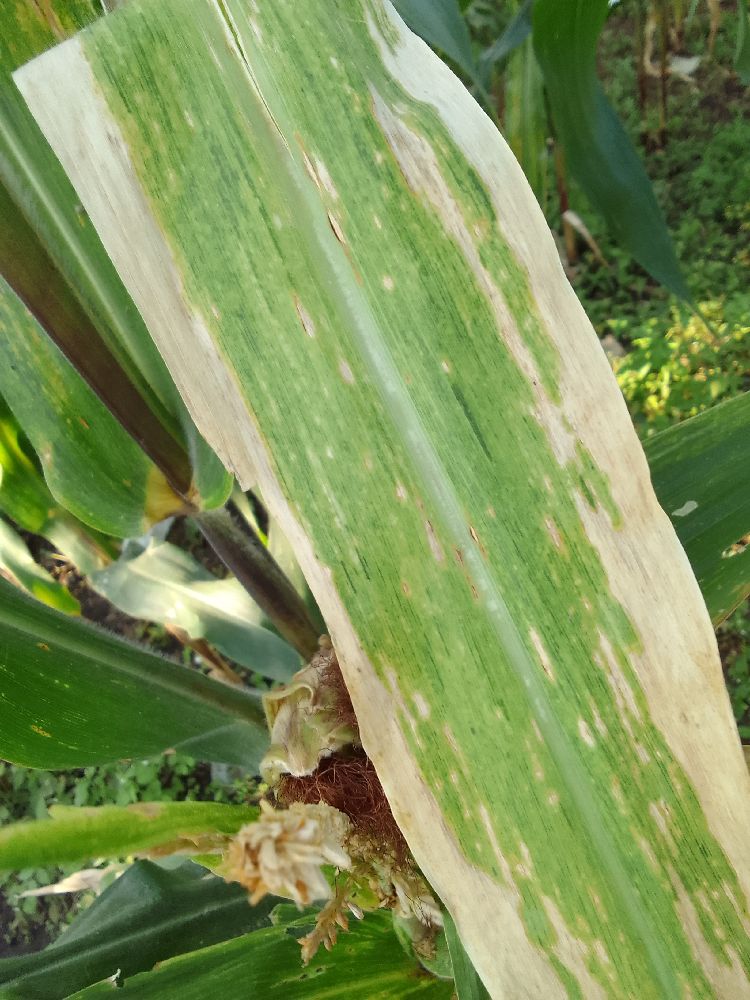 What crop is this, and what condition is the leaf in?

maize, maize lethal necrosis
